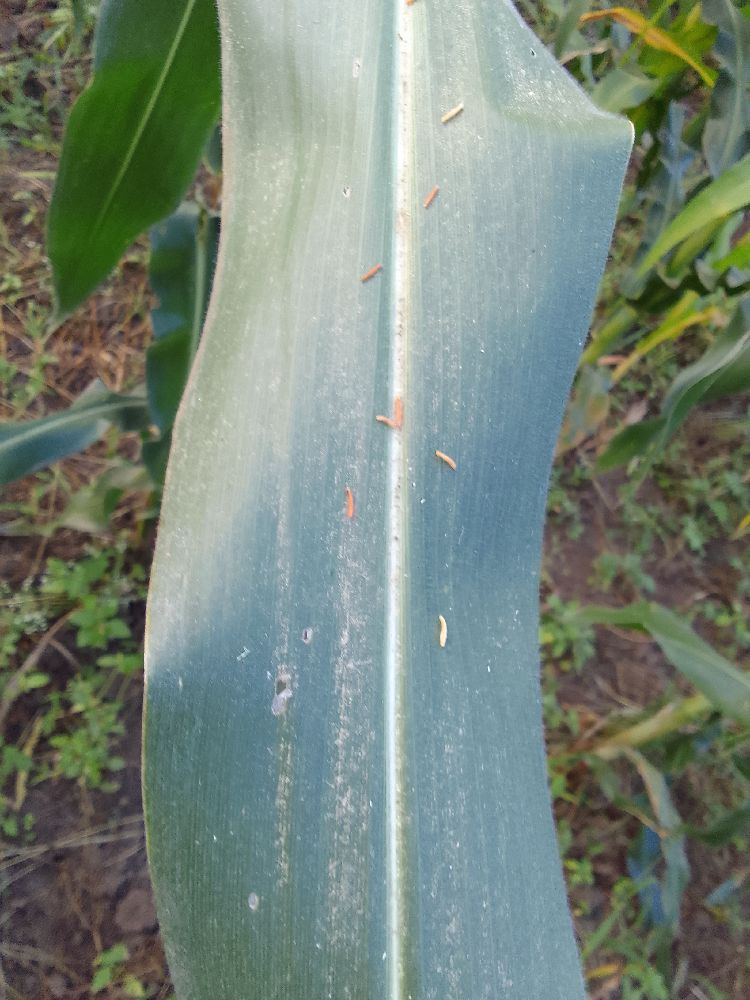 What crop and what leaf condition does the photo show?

maize, healthy
